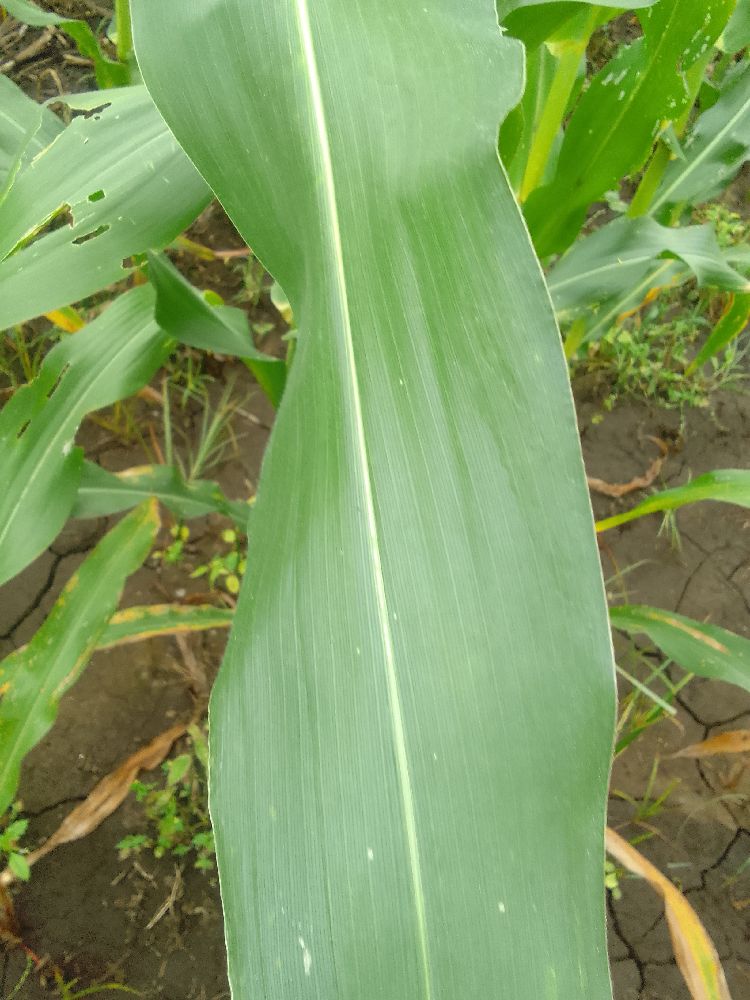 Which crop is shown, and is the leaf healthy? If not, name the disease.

maize, healthy
